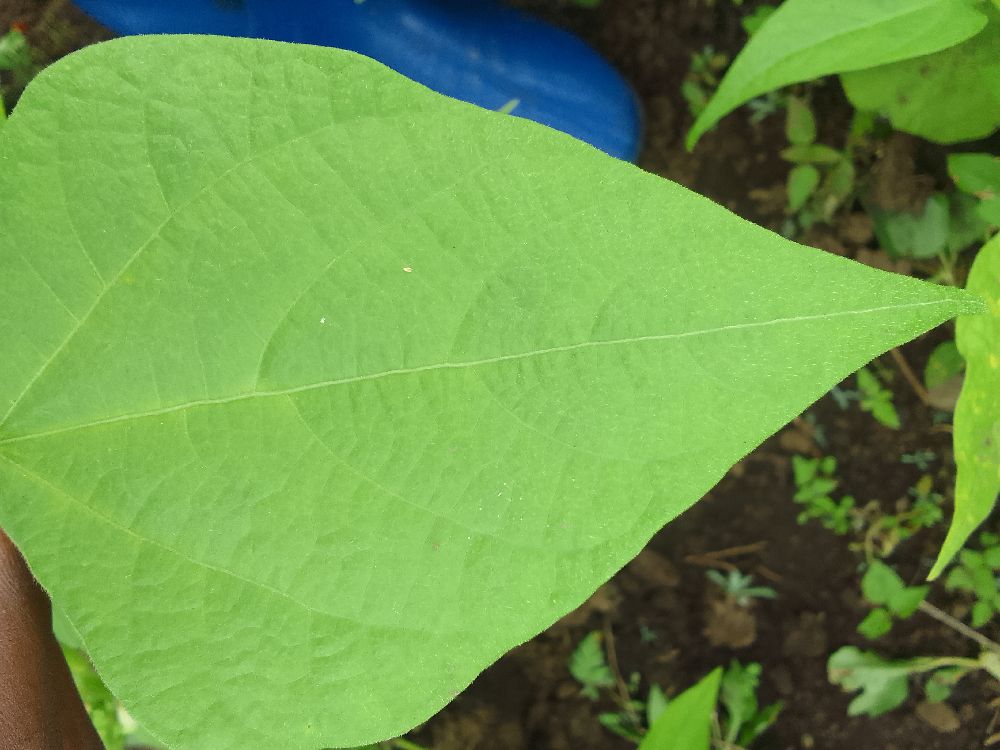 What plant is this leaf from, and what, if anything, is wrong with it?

common bean, healthy
